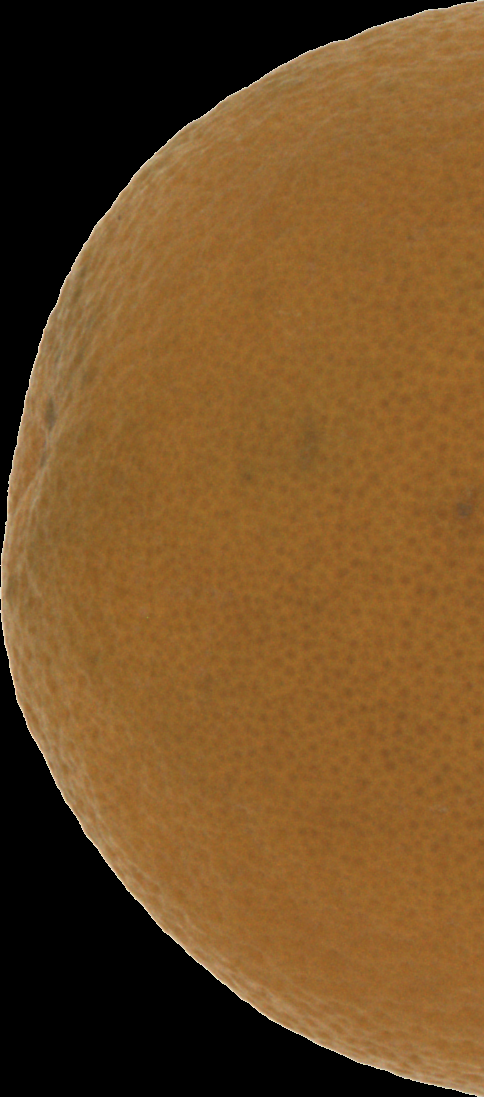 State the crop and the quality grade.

orange, bad
